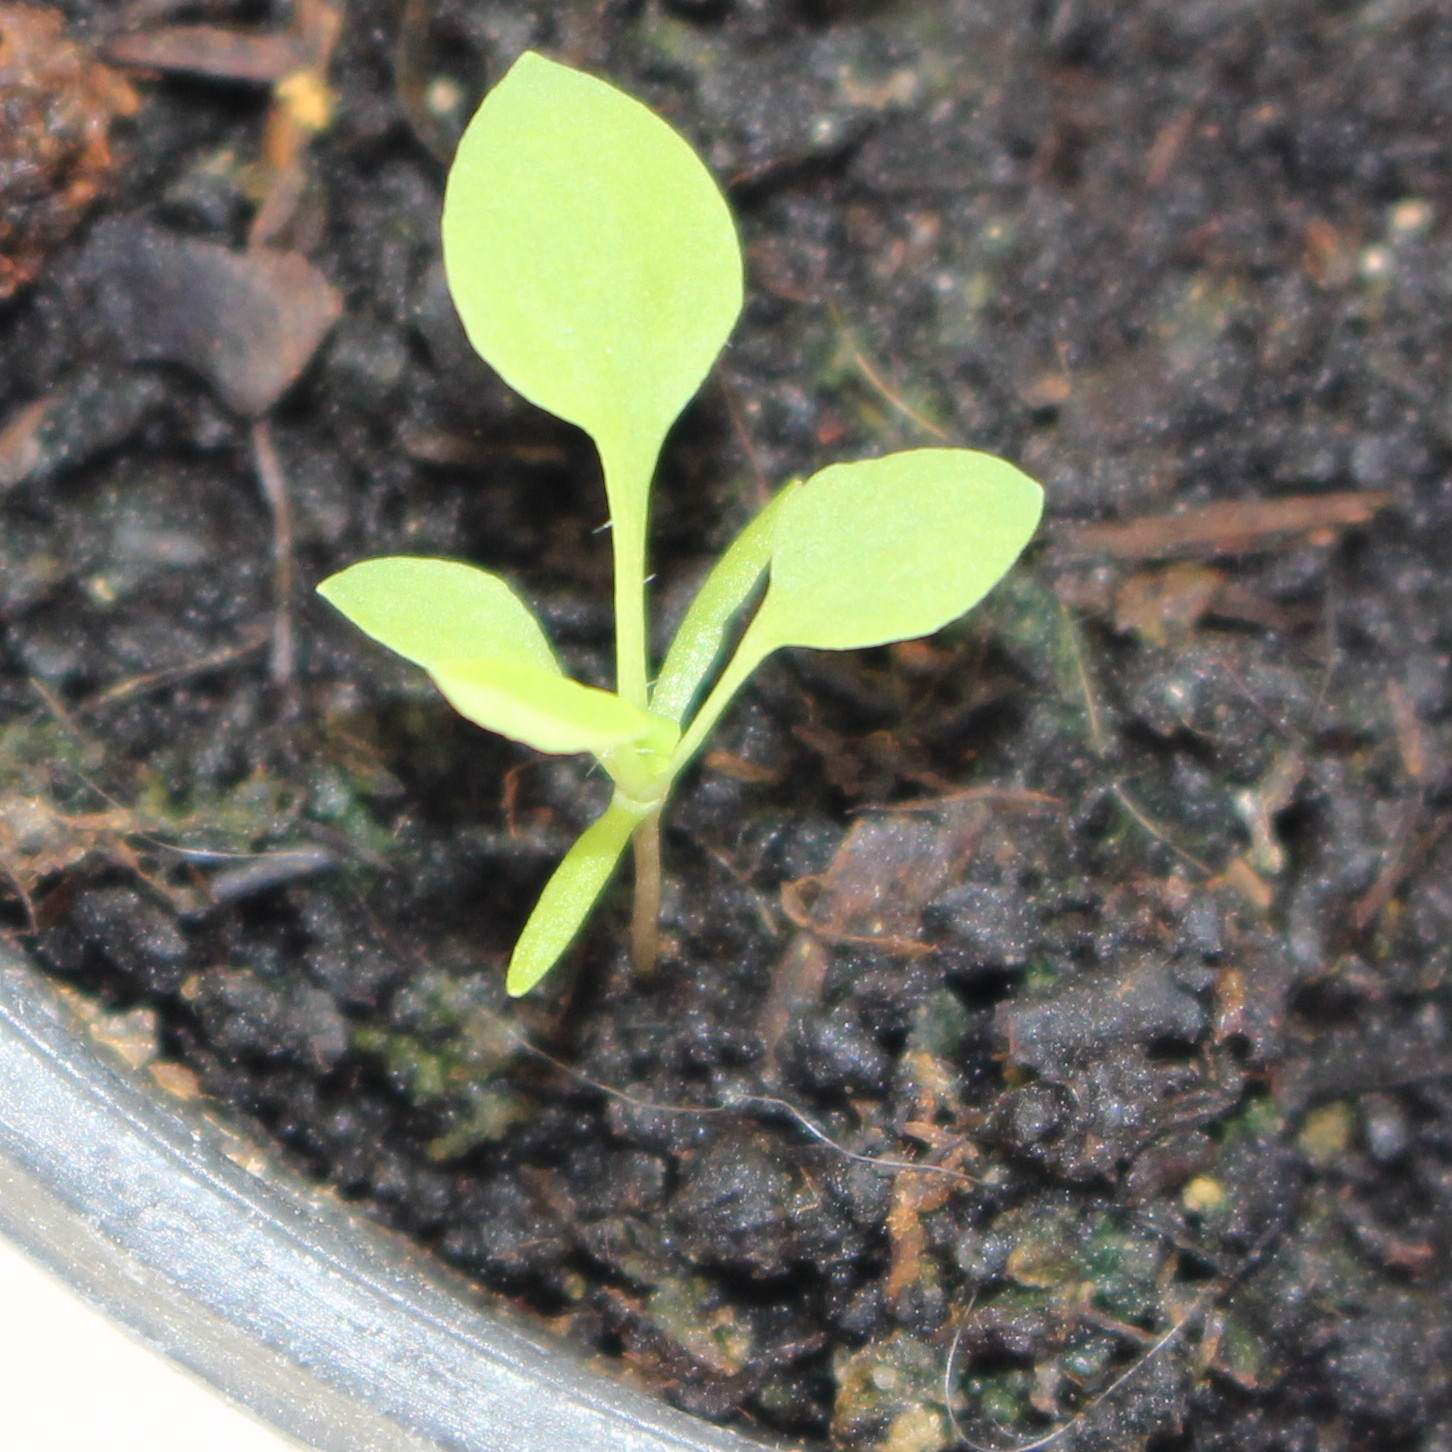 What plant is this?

Papaver rhoeas
